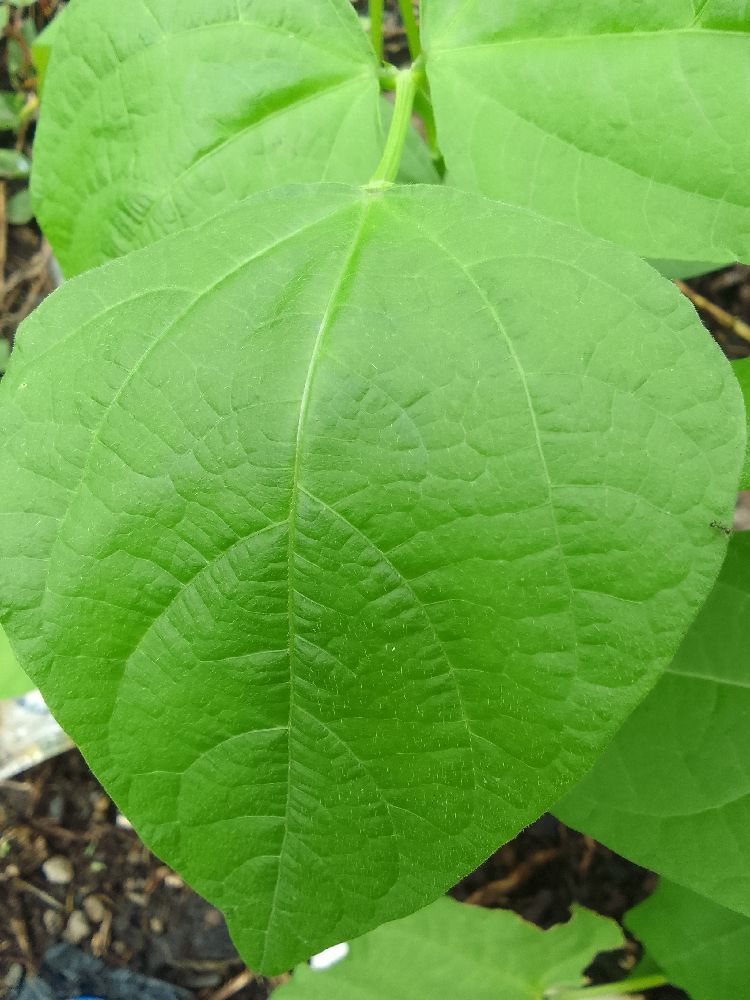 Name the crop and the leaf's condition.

common bean, healthy
